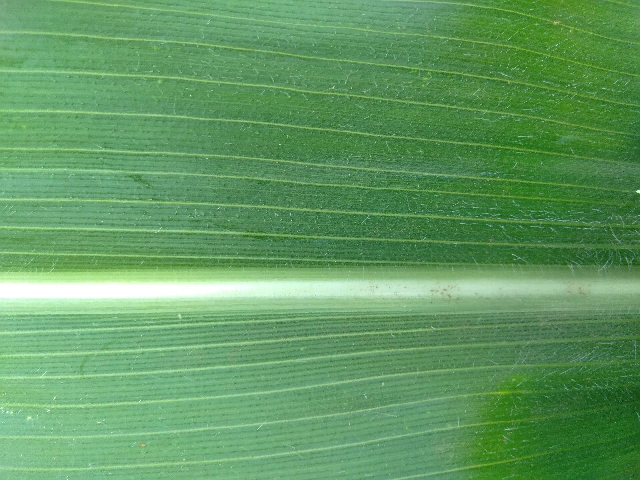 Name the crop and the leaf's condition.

maize, healthy
